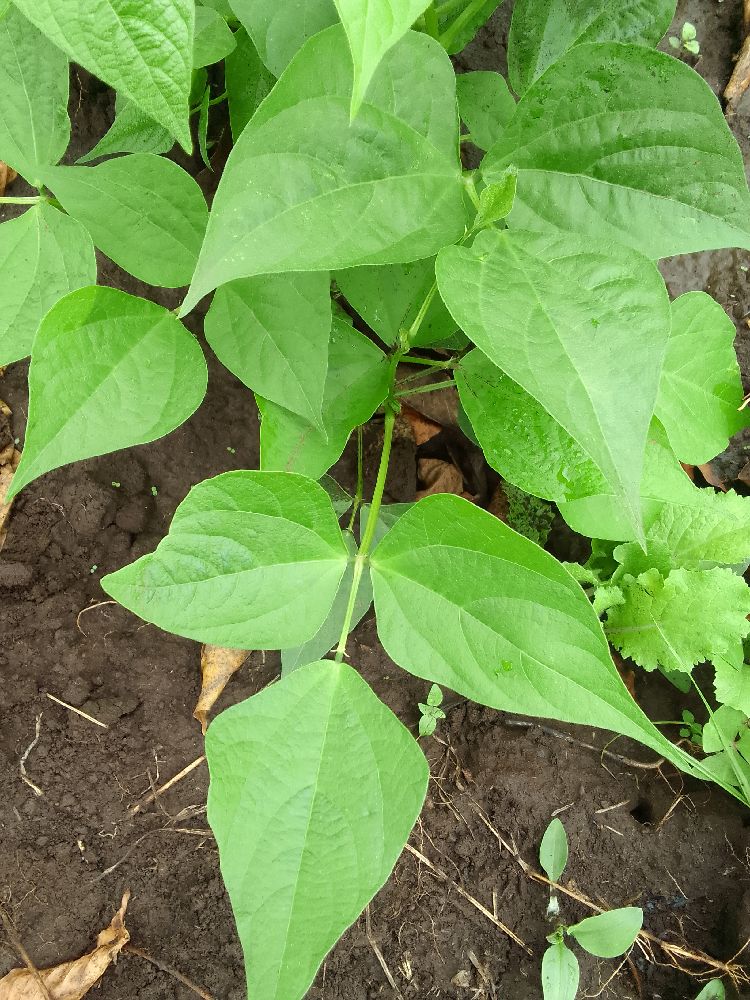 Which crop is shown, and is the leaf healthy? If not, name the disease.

common bean, healthy
